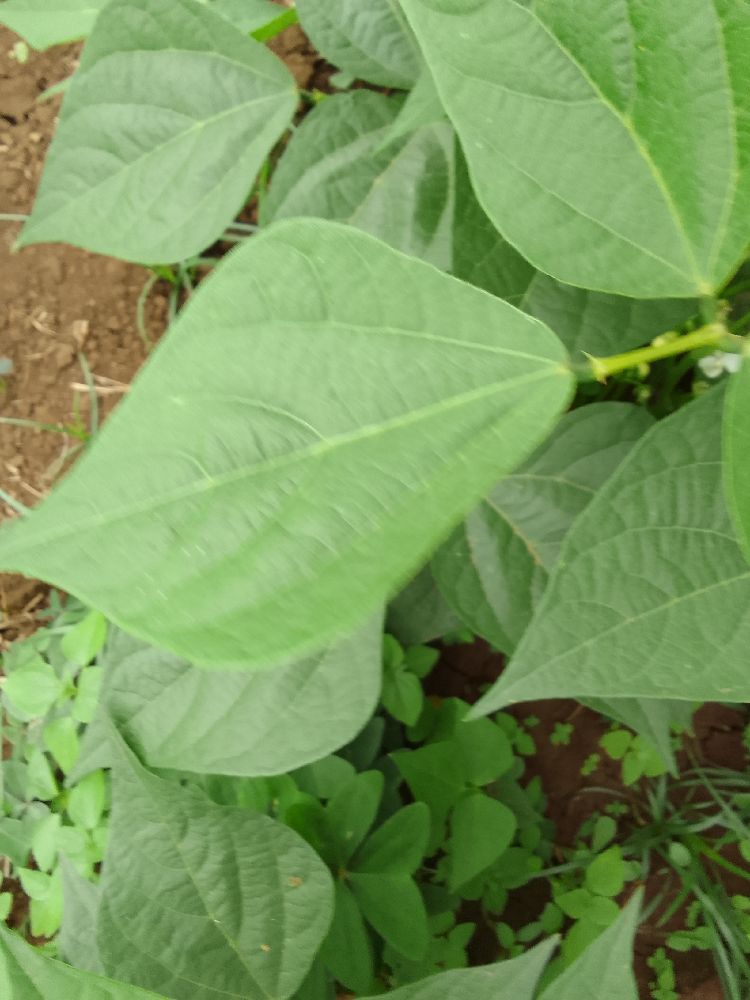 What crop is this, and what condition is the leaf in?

common bean, healthy
